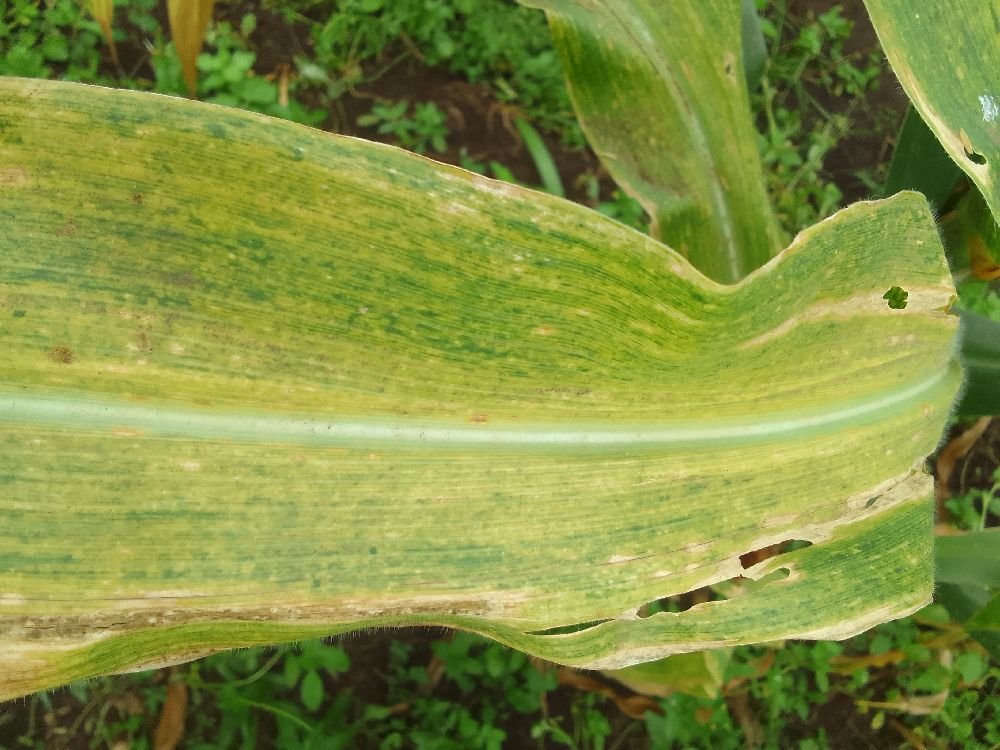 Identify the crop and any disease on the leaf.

maize, maize lethal necrosis
